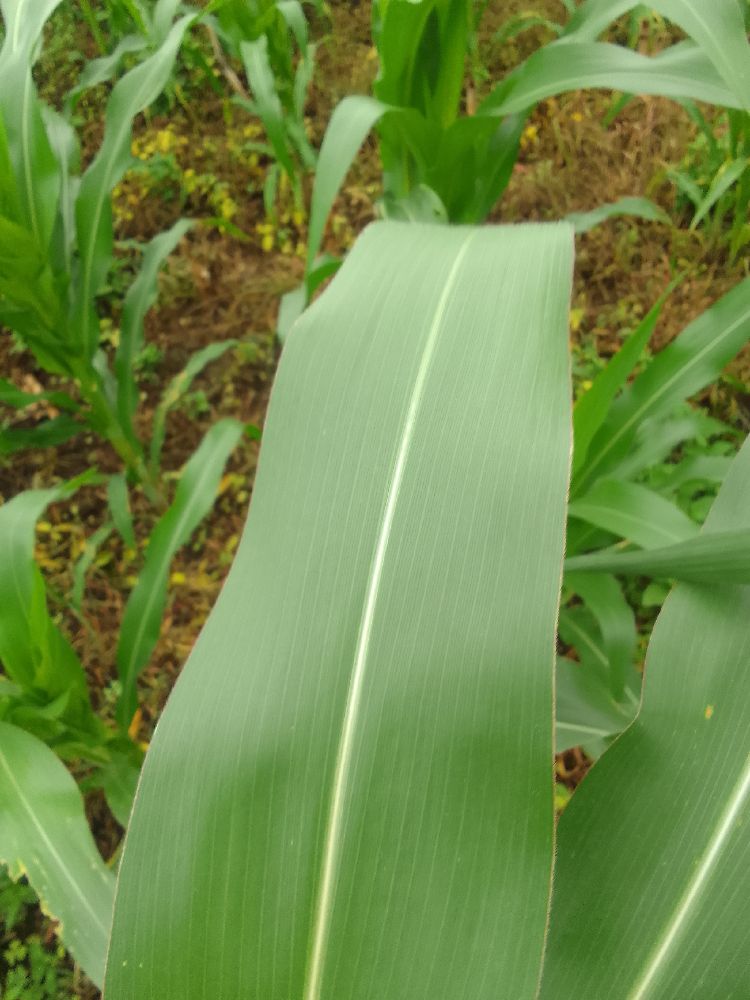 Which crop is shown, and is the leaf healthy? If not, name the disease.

maize, healthy
